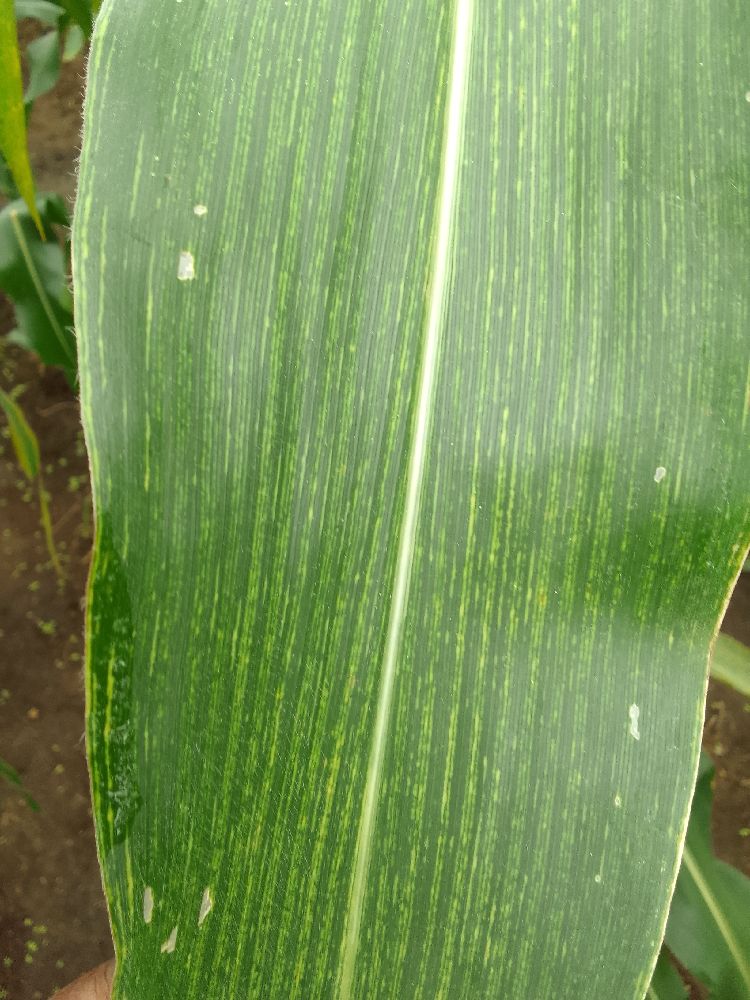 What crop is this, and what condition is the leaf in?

maize, maize streak virus
